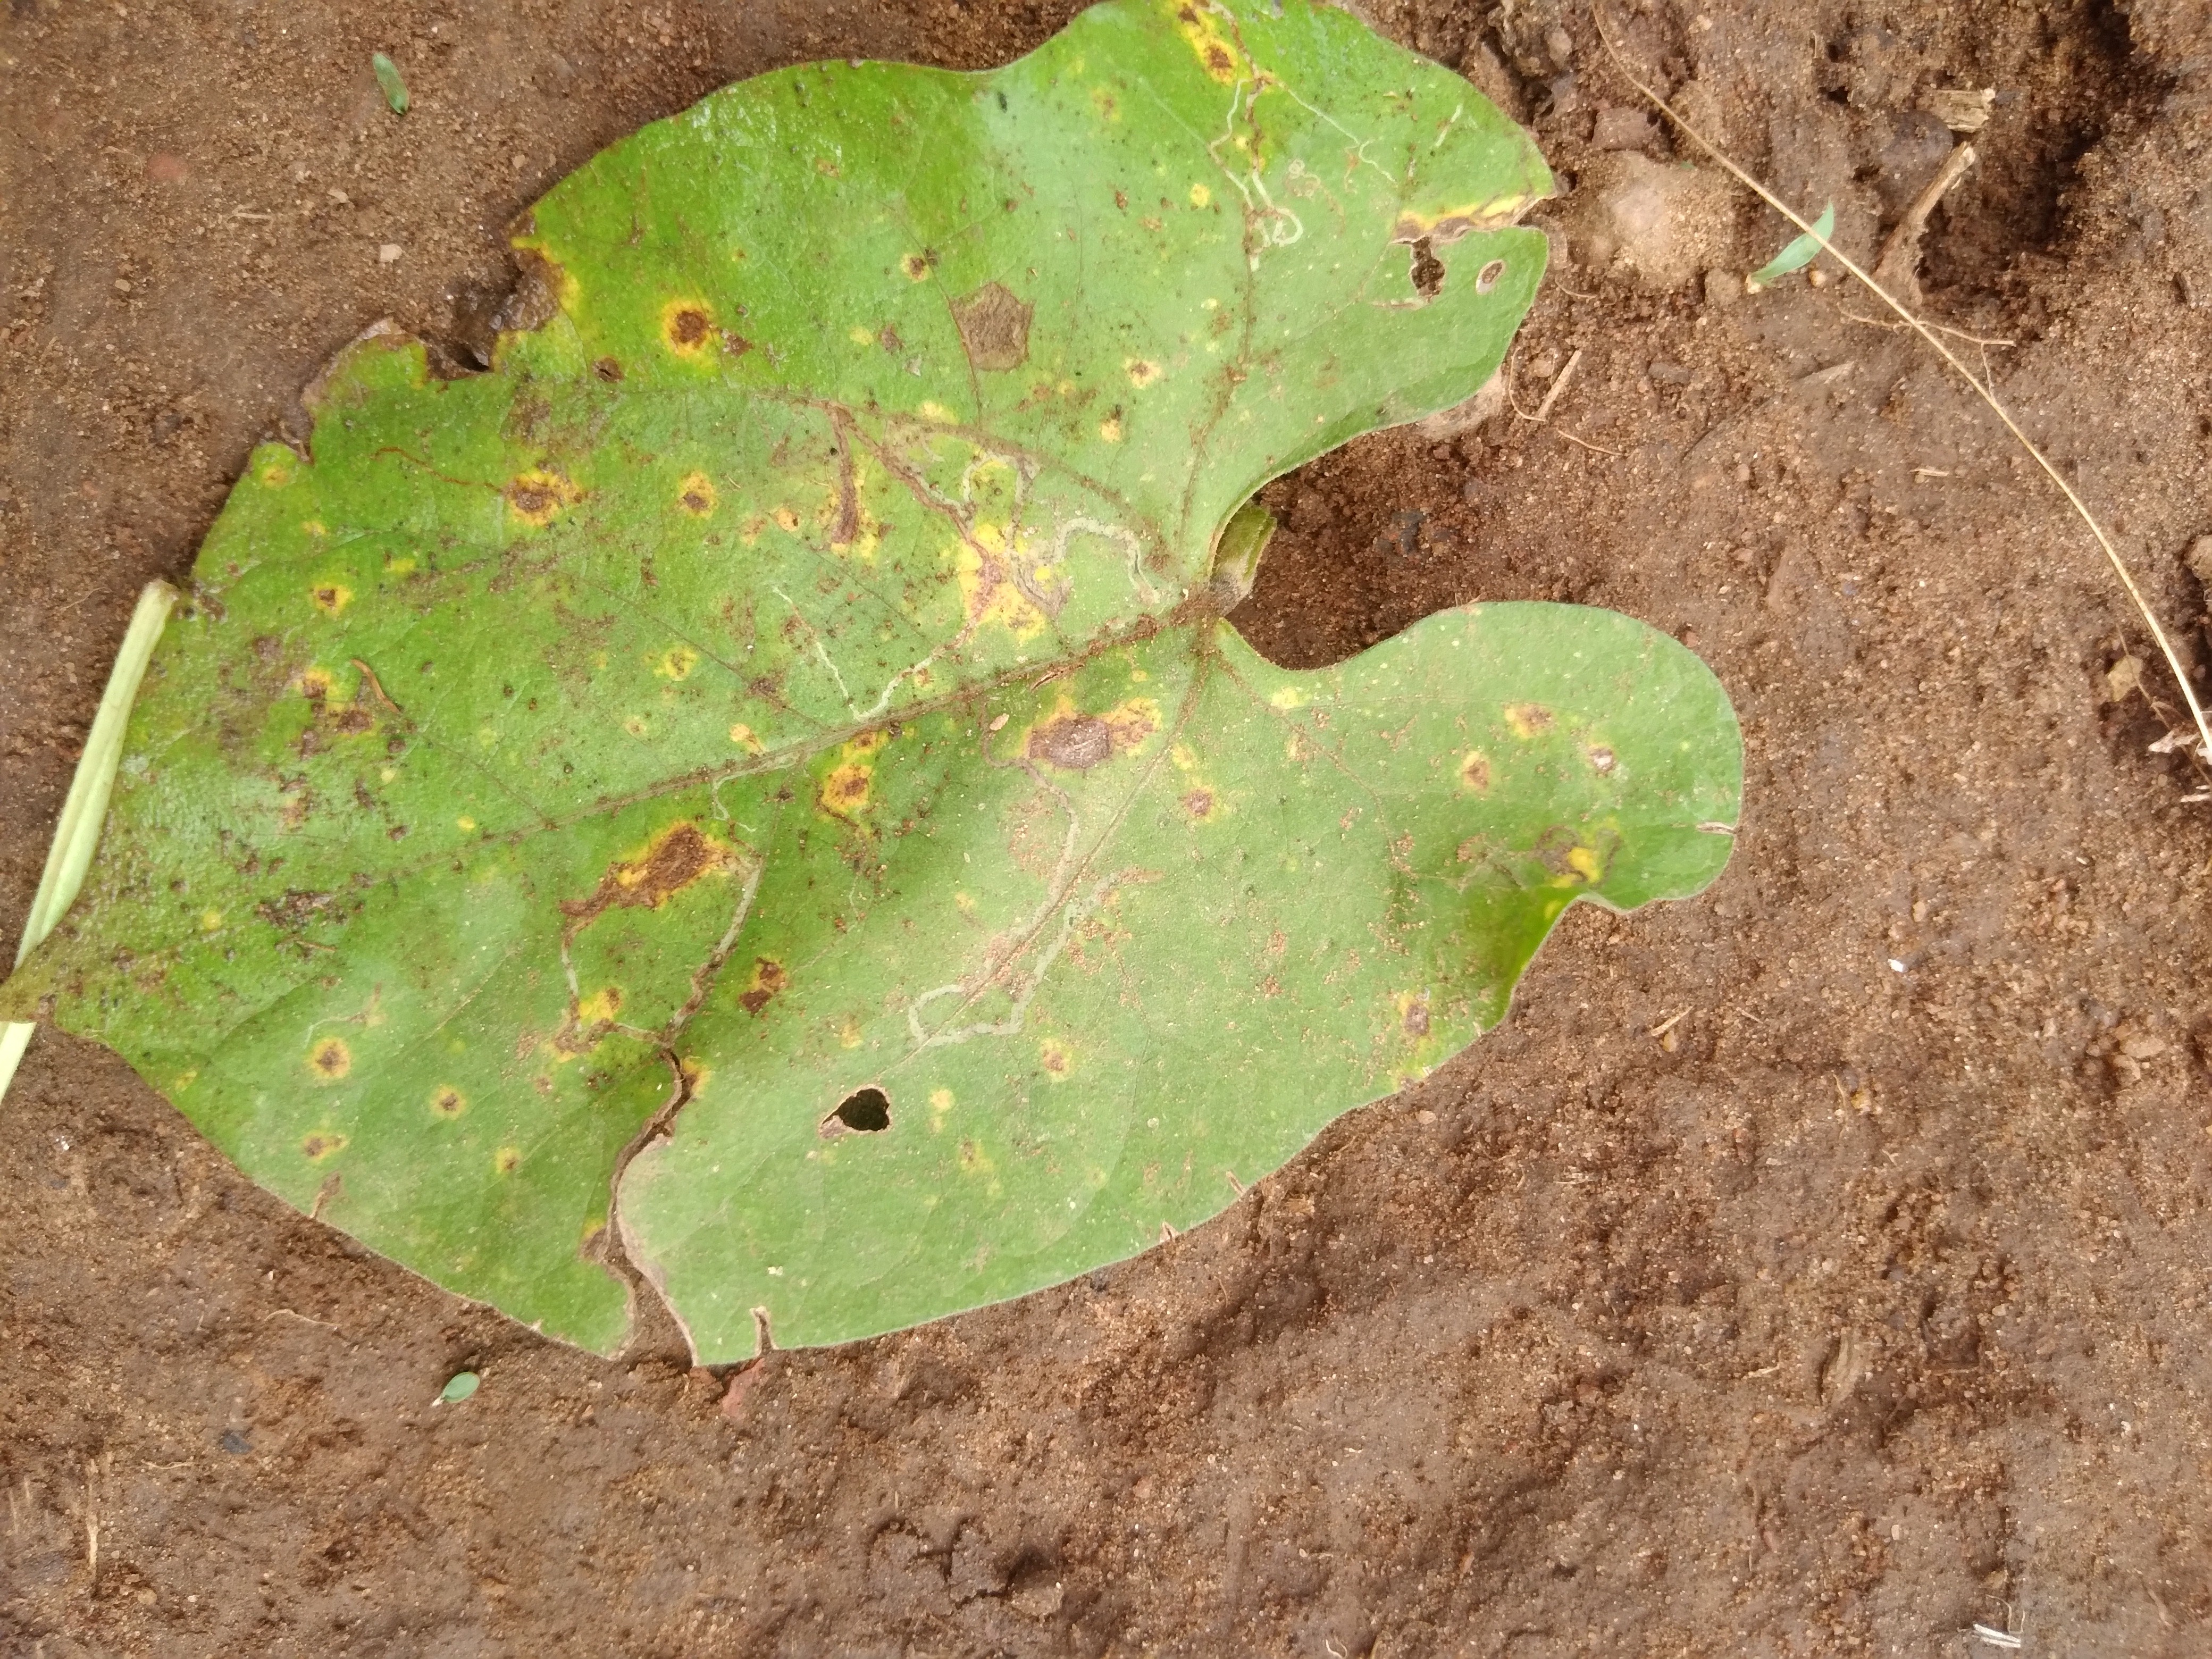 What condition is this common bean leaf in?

rust
